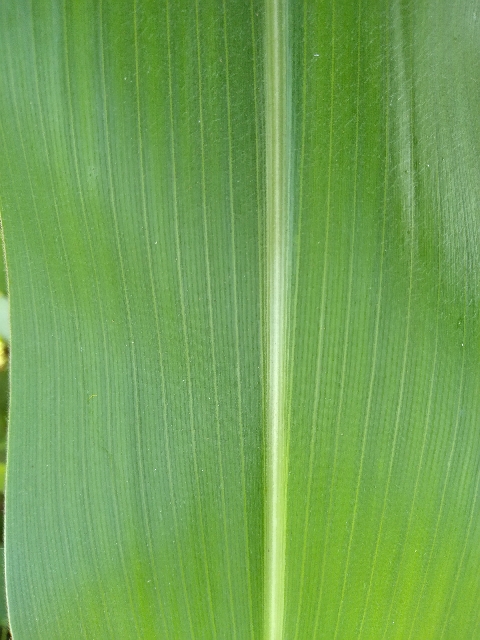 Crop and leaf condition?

maize, healthy
